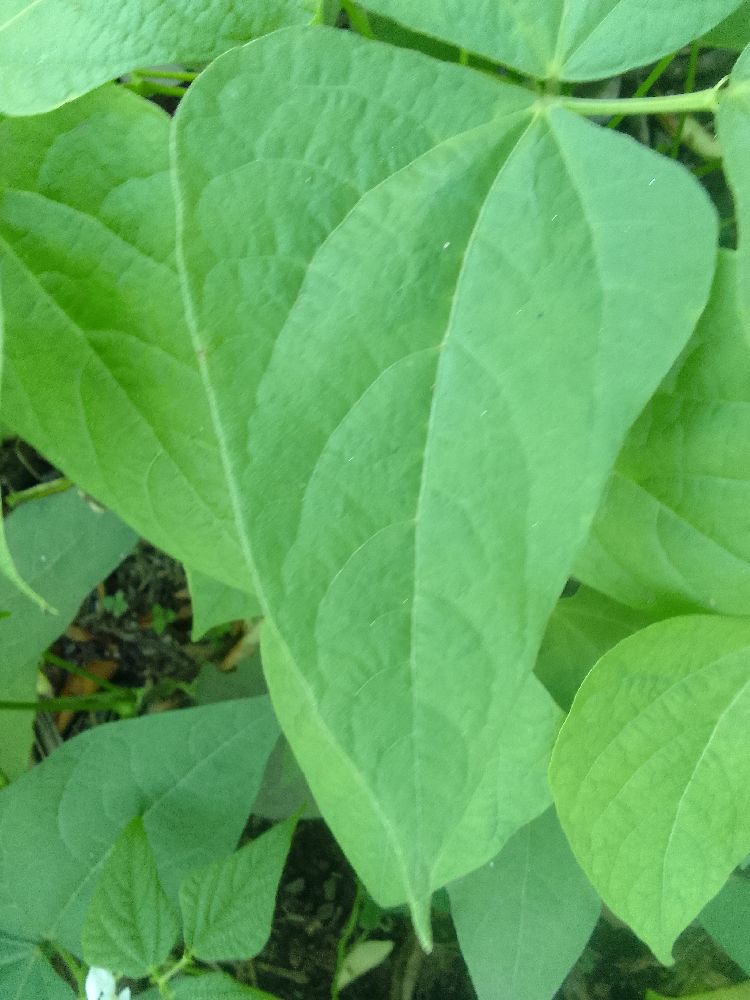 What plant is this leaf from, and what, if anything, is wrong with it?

common bean, healthy
